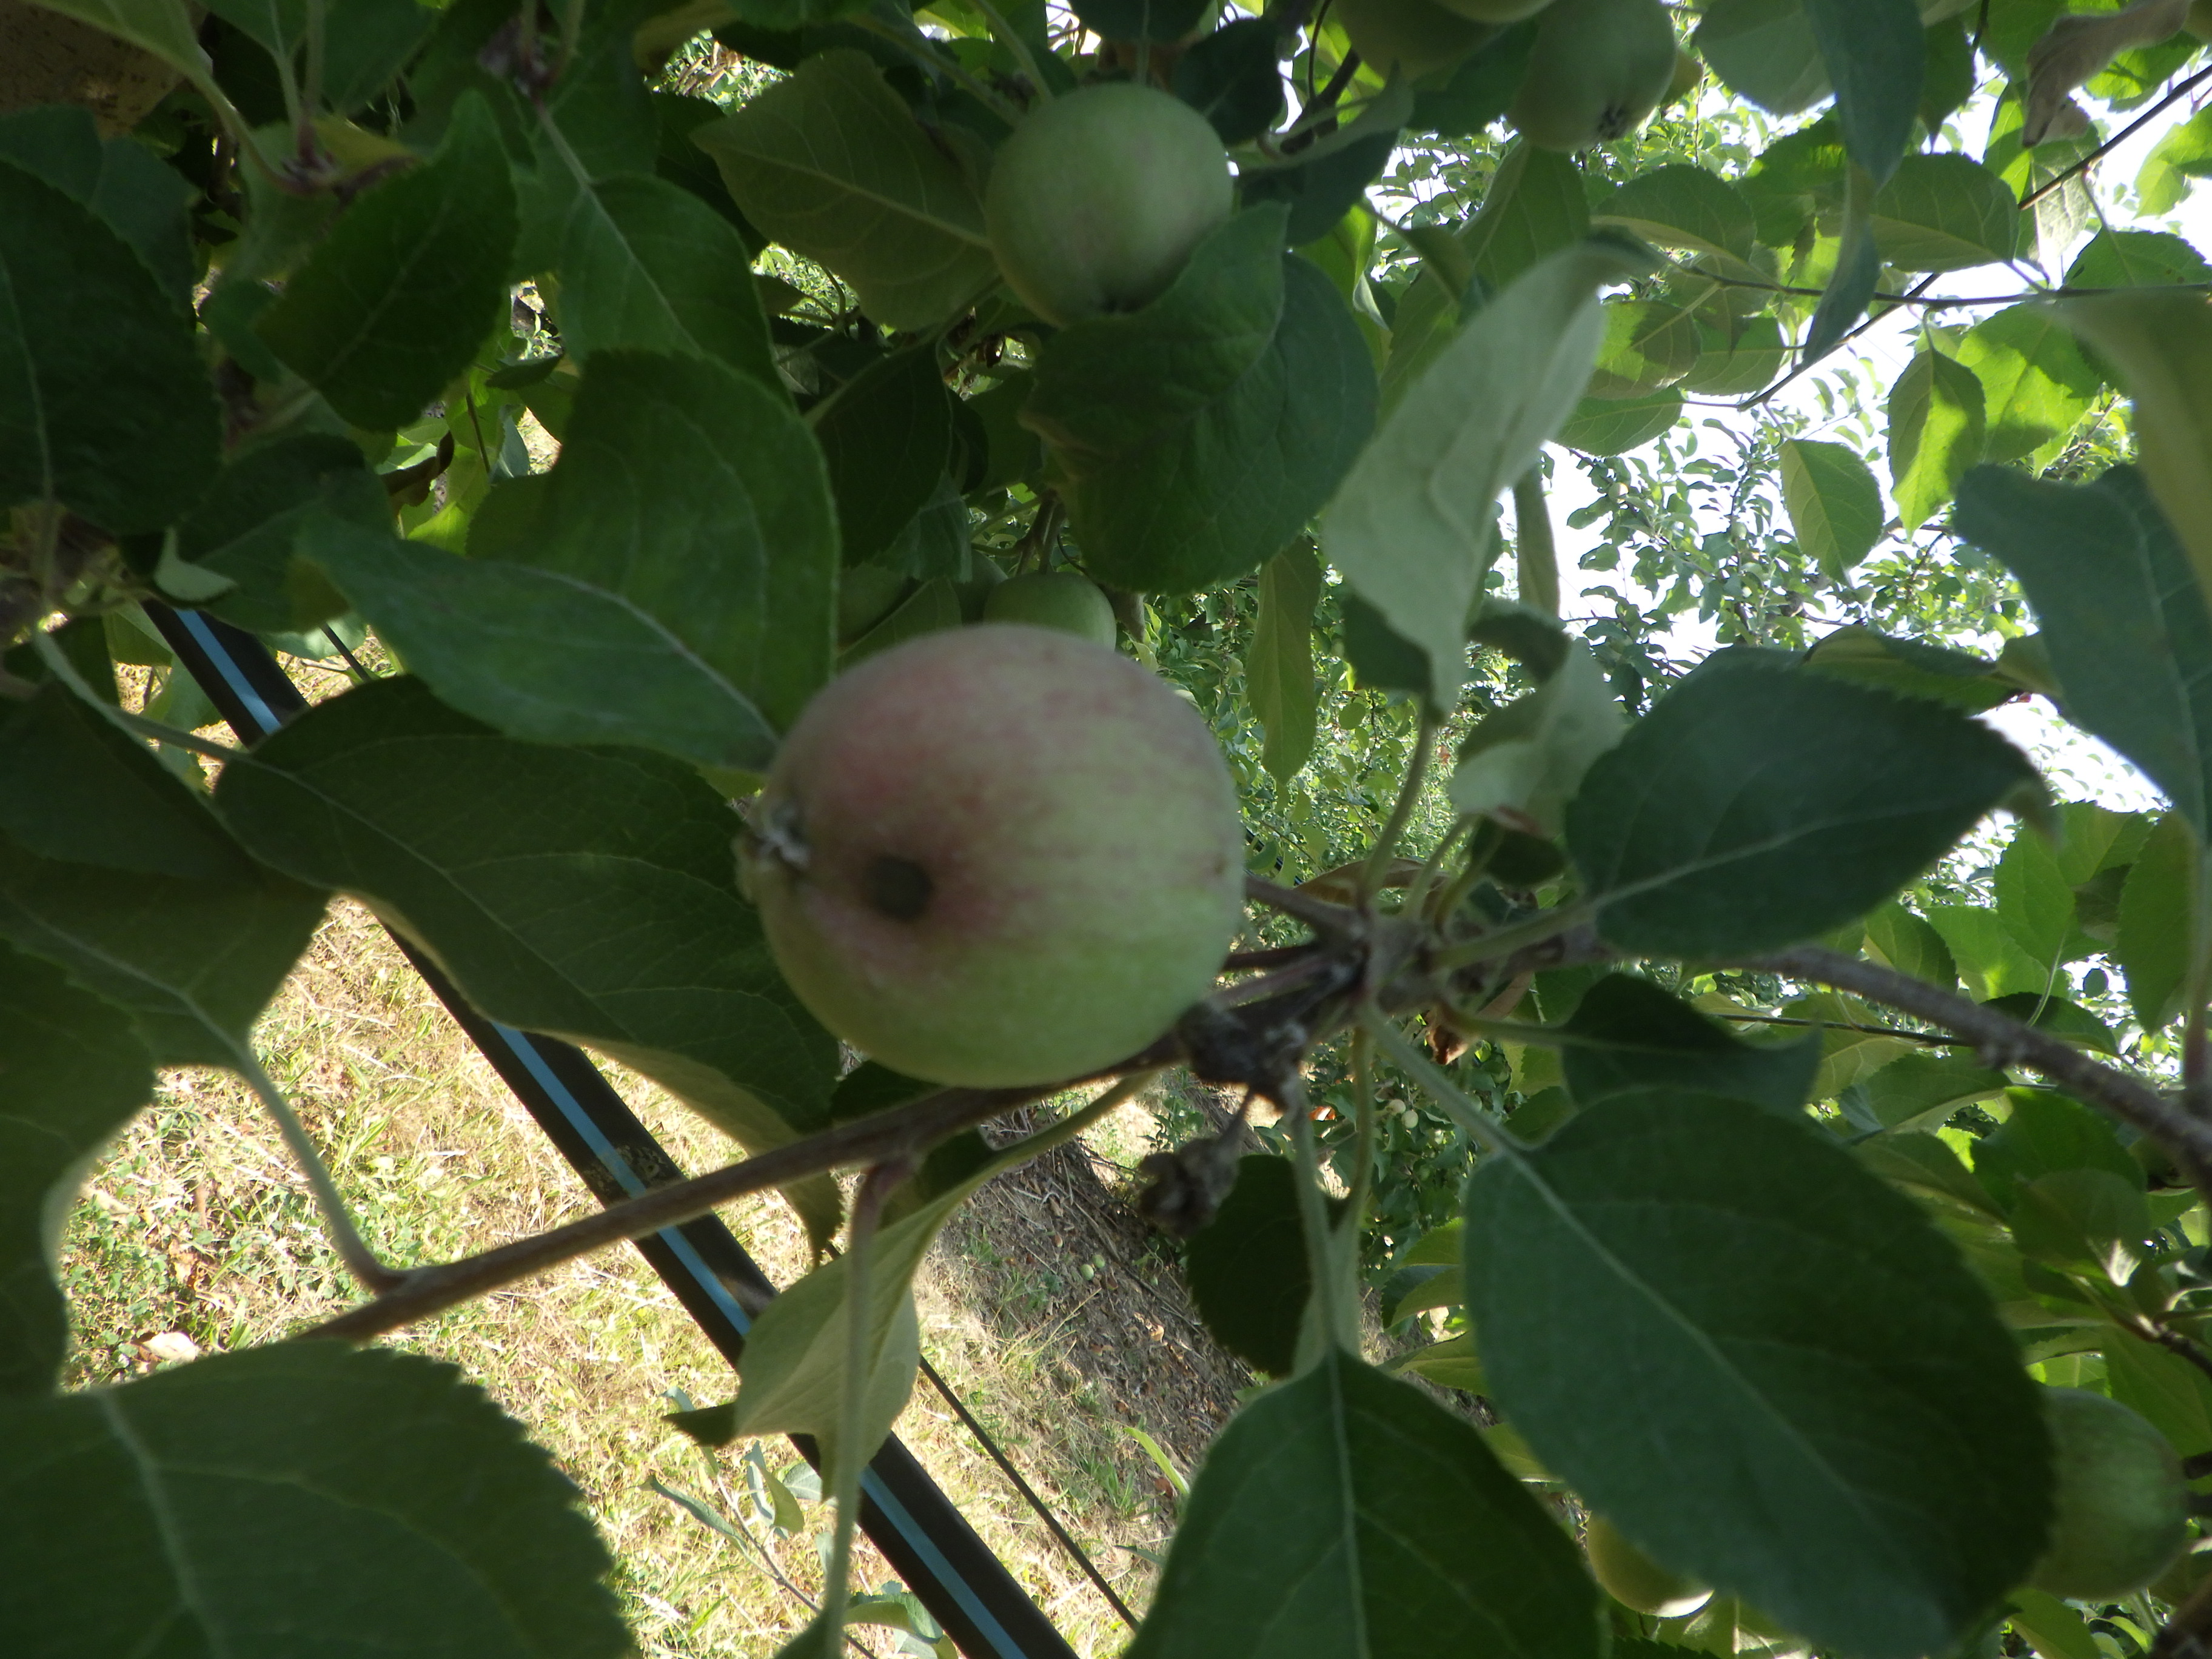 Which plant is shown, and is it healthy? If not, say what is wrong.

apple, fire blight, scab
